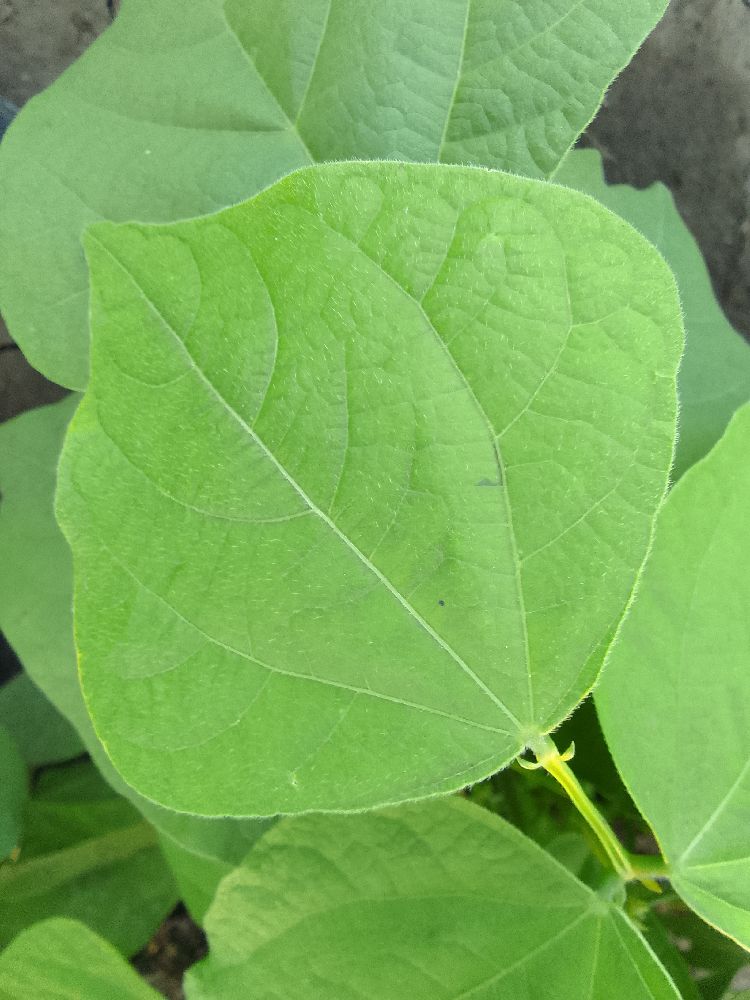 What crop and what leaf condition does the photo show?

common bean, healthy
